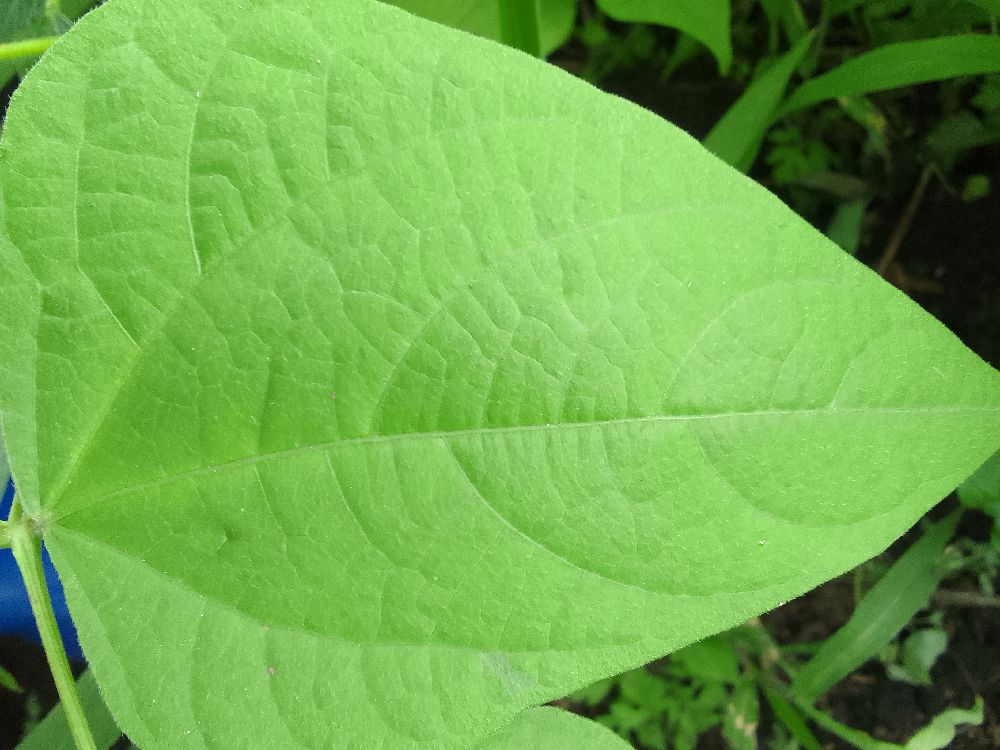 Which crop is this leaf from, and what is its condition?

common bean, healthy
